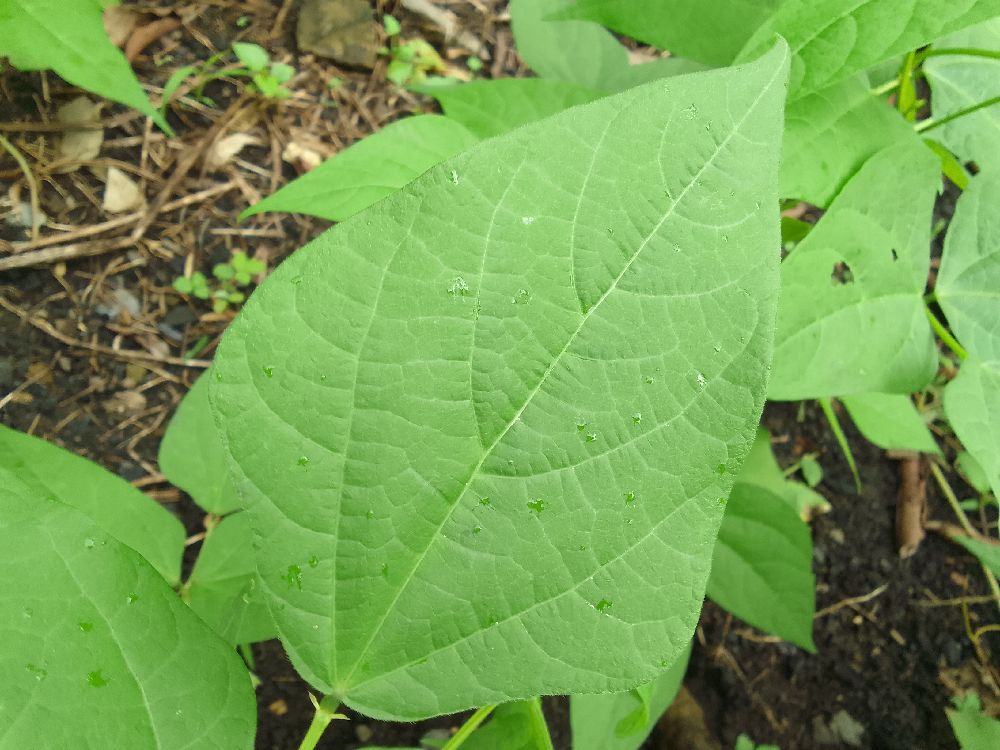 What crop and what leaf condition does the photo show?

common bean, healthy
